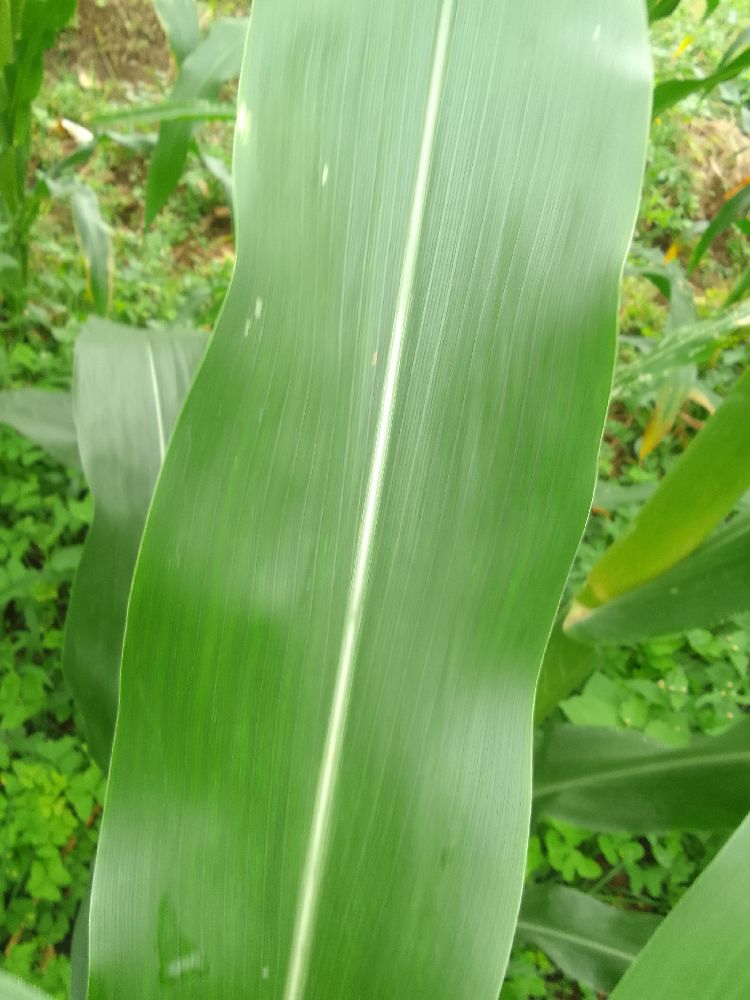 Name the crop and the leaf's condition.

maize, healthy
